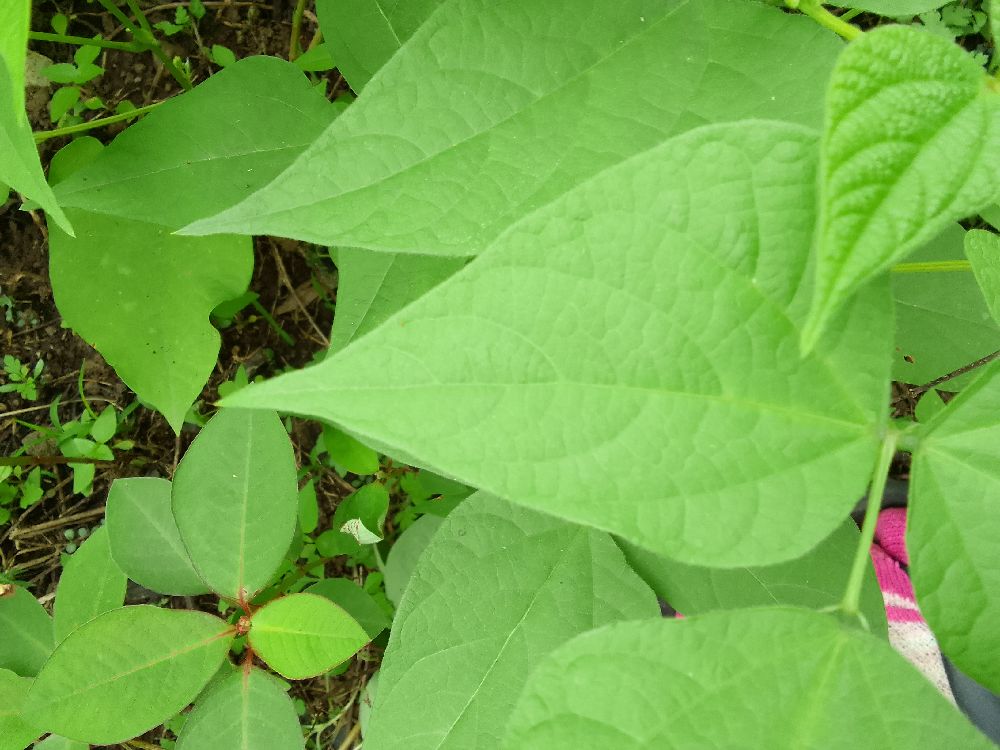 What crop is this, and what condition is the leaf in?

common bean, healthy
